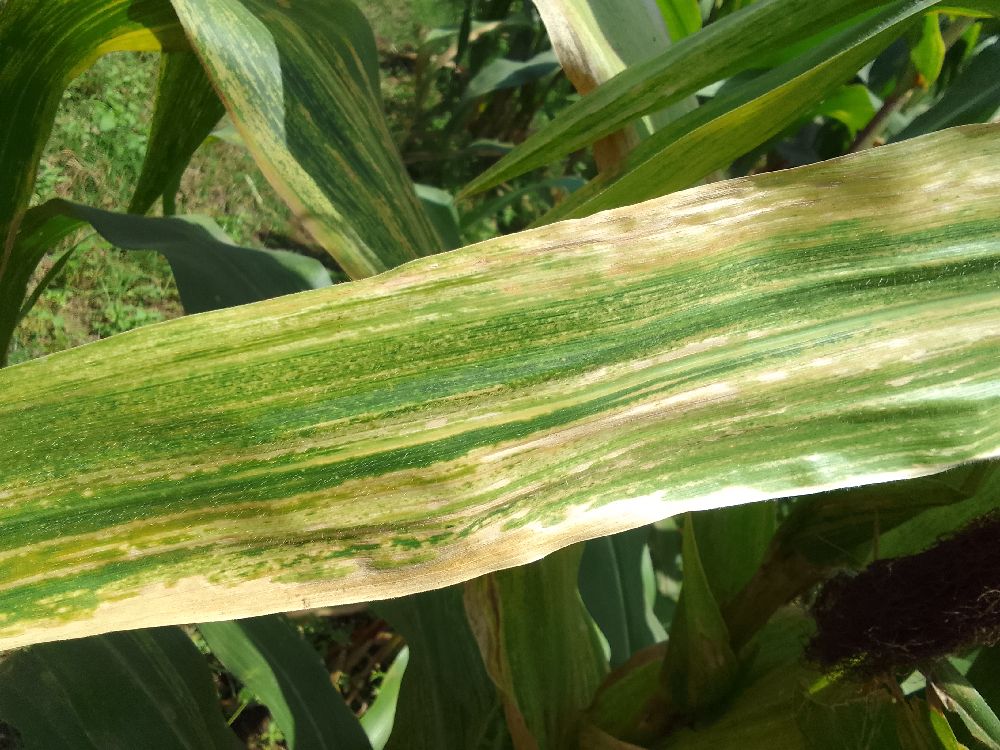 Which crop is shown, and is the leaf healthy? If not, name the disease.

maize, maize lethal necrosis
